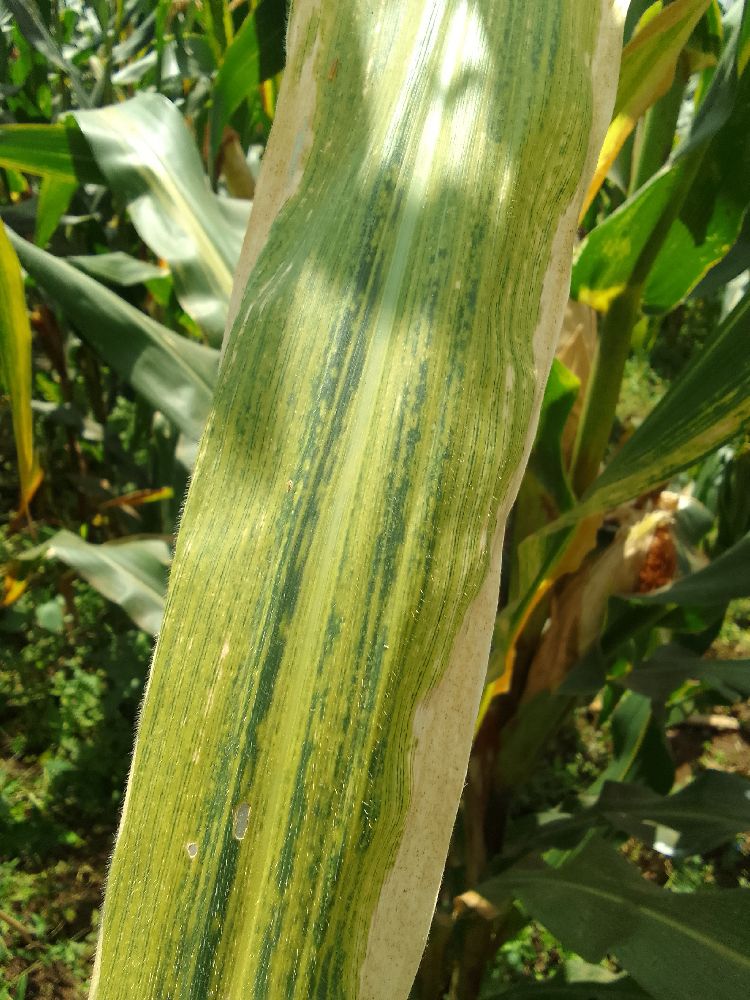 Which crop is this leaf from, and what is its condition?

maize, maize lethal necrosis
